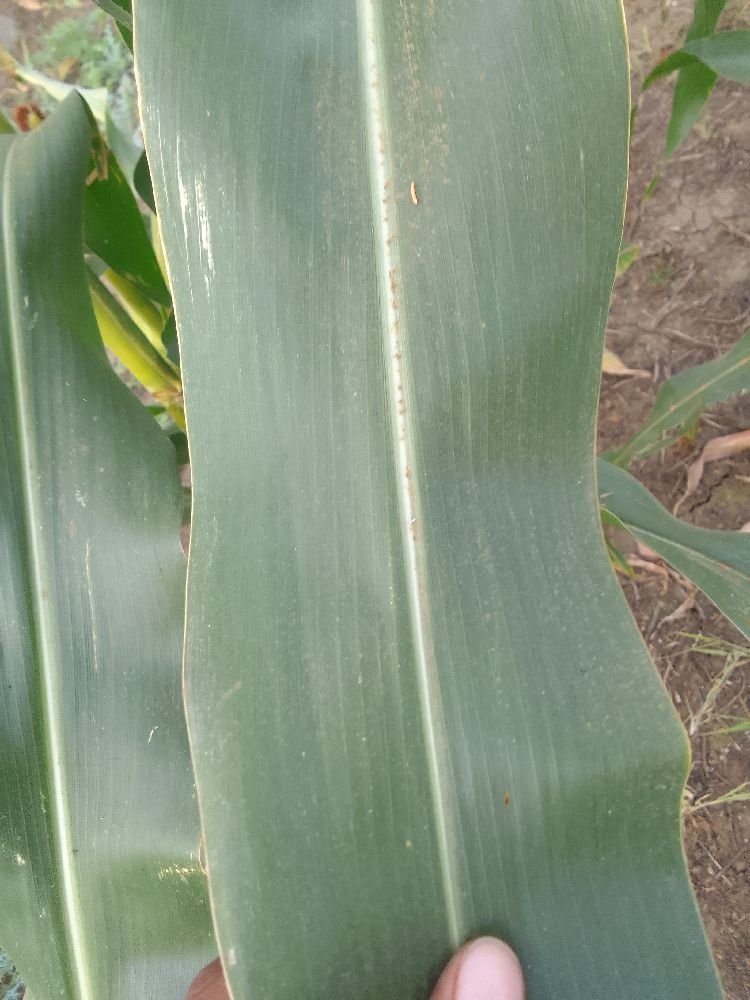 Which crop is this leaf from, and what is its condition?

maize, healthy
